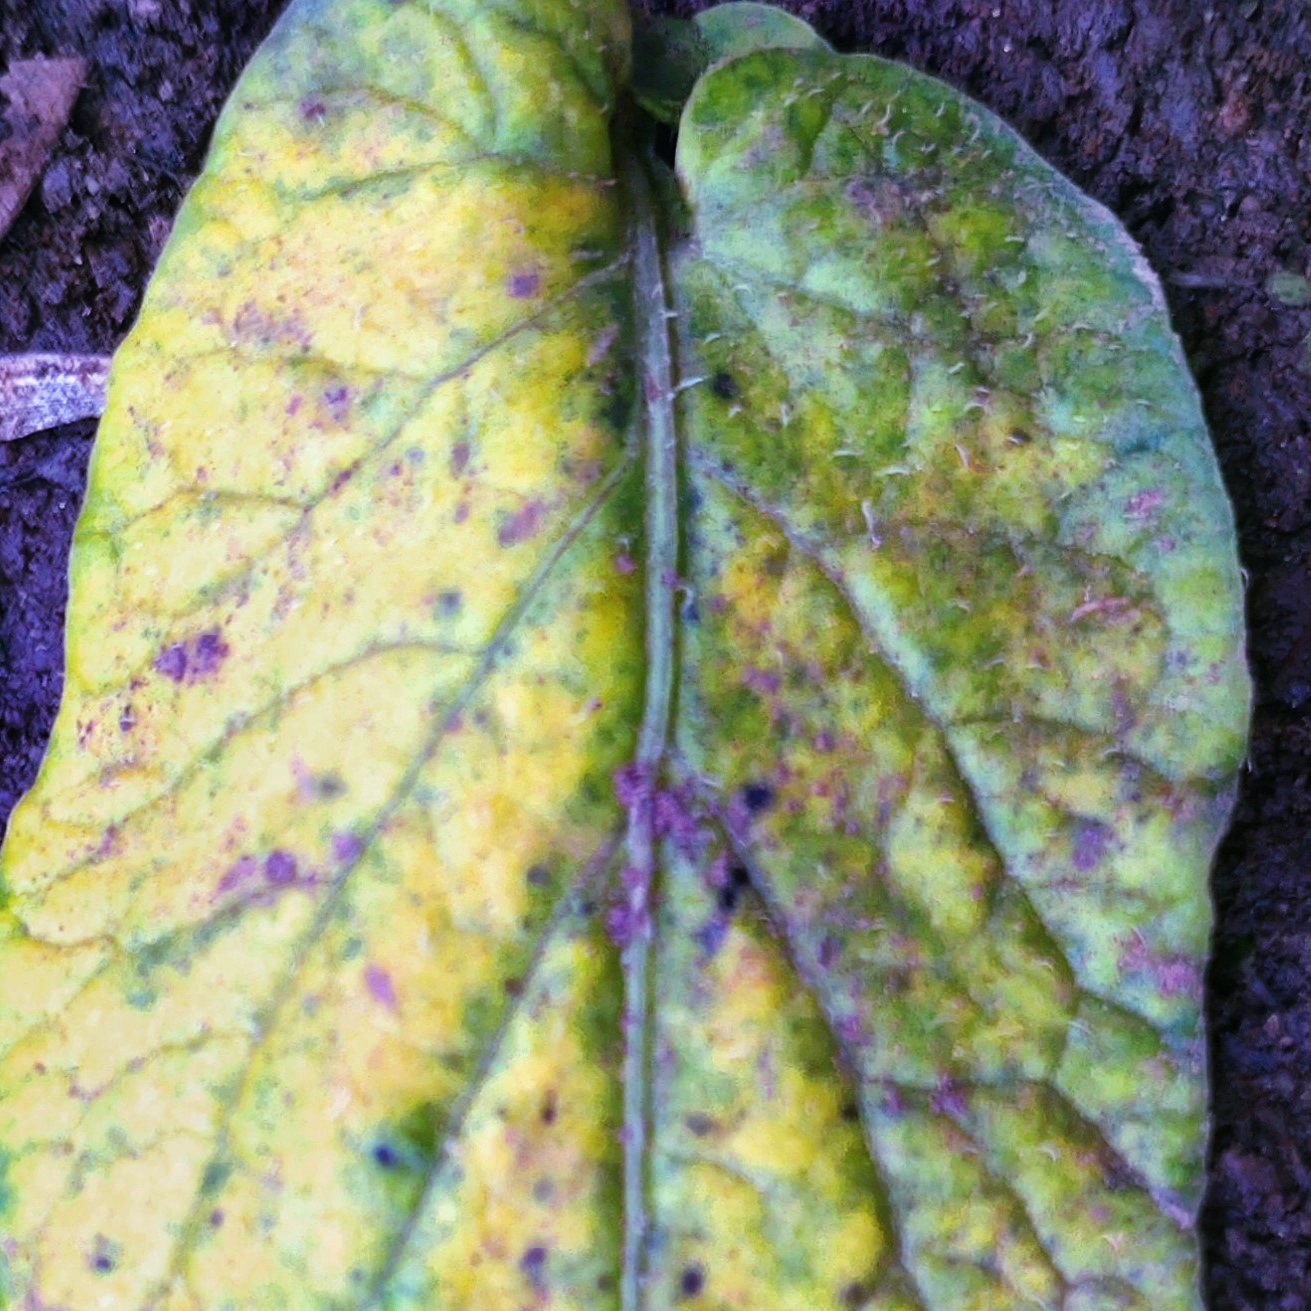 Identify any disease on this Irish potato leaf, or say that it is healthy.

late blight
